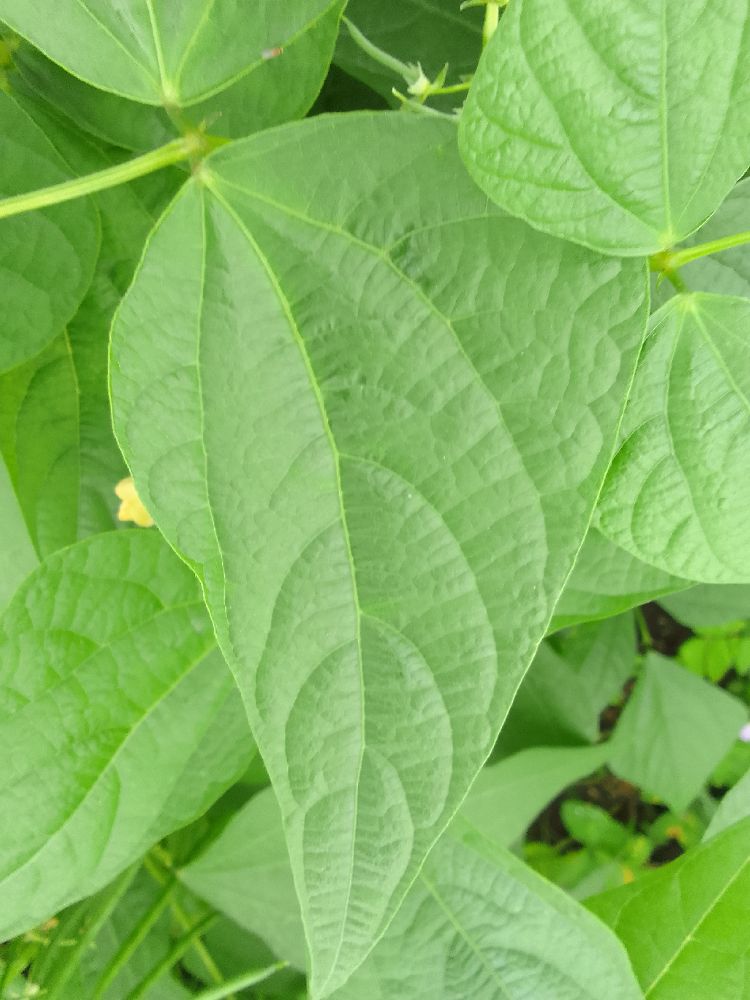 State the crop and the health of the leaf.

common bean, healthy
